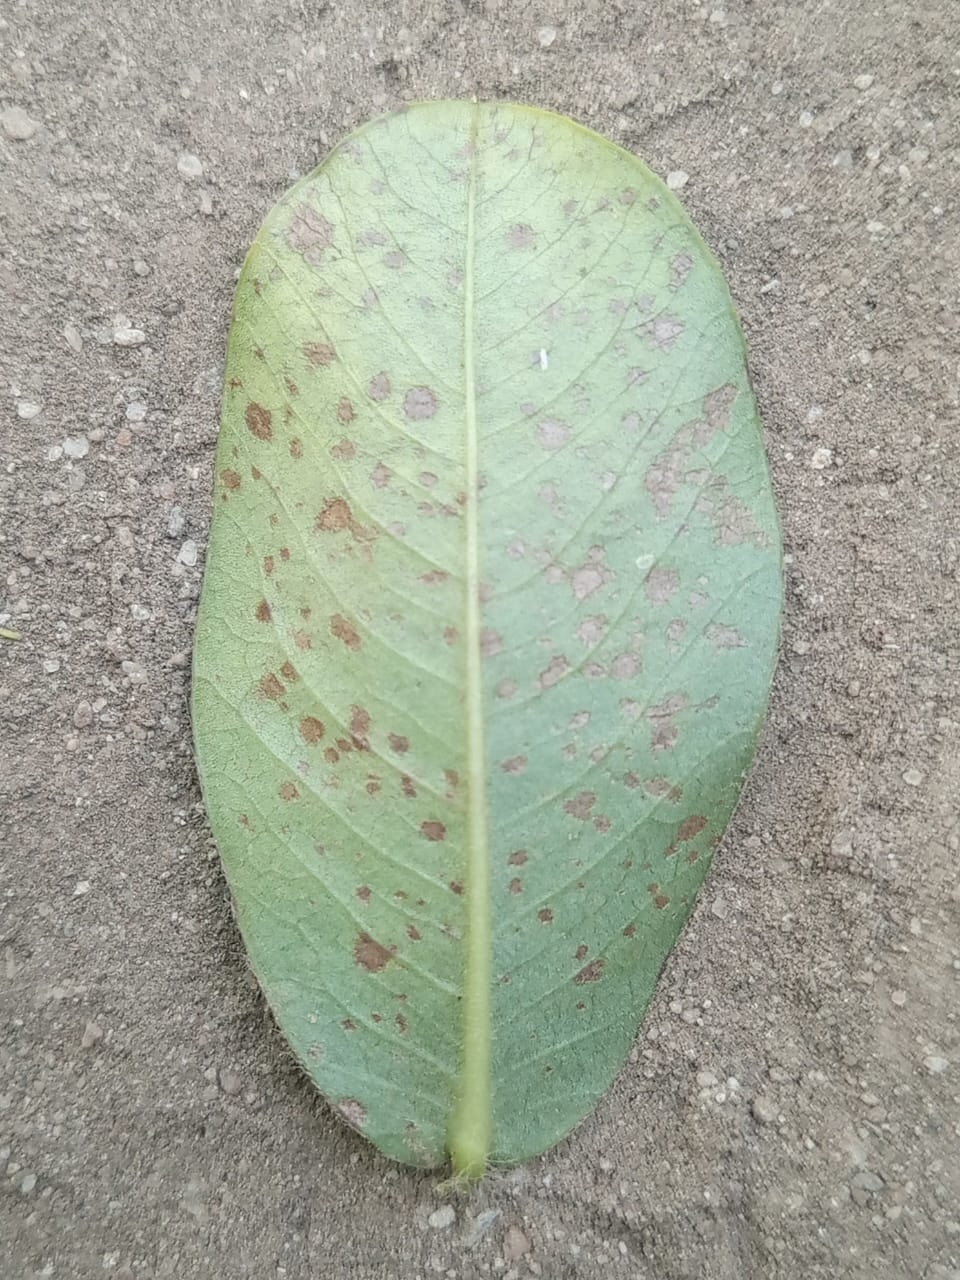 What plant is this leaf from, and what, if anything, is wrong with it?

peanut, nothapassalora personata
